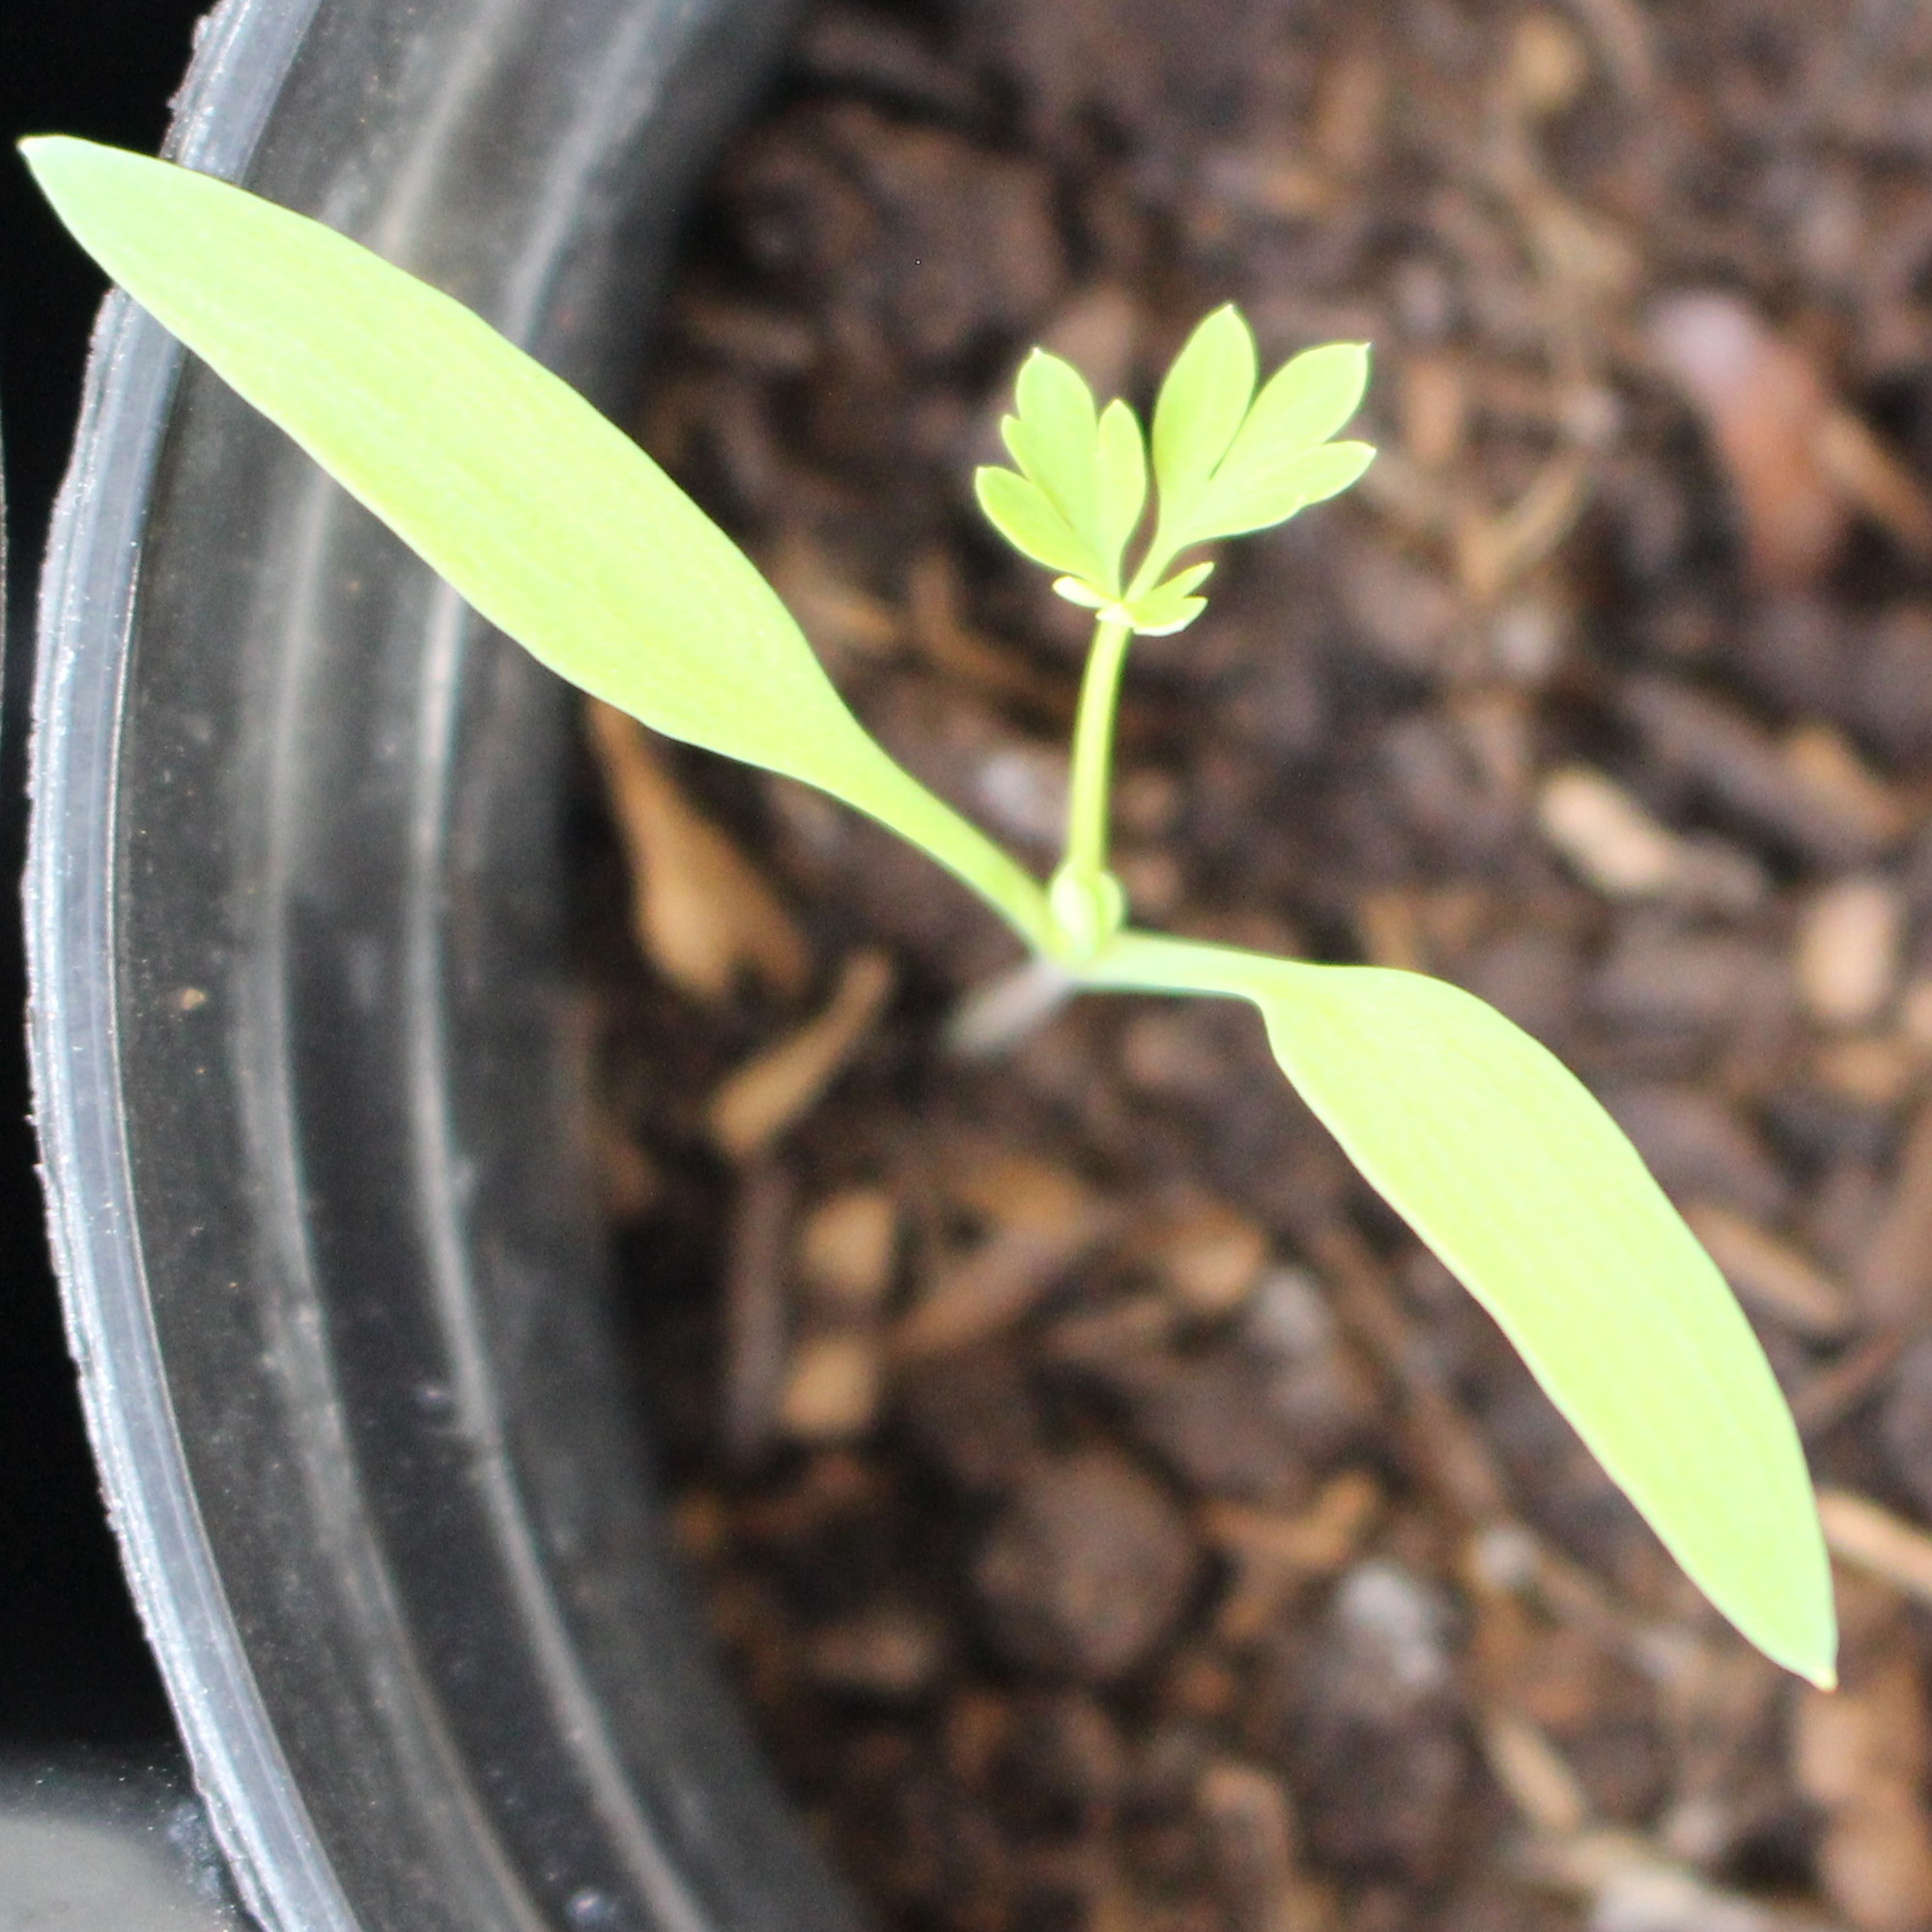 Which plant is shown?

Fumaria officinalis
